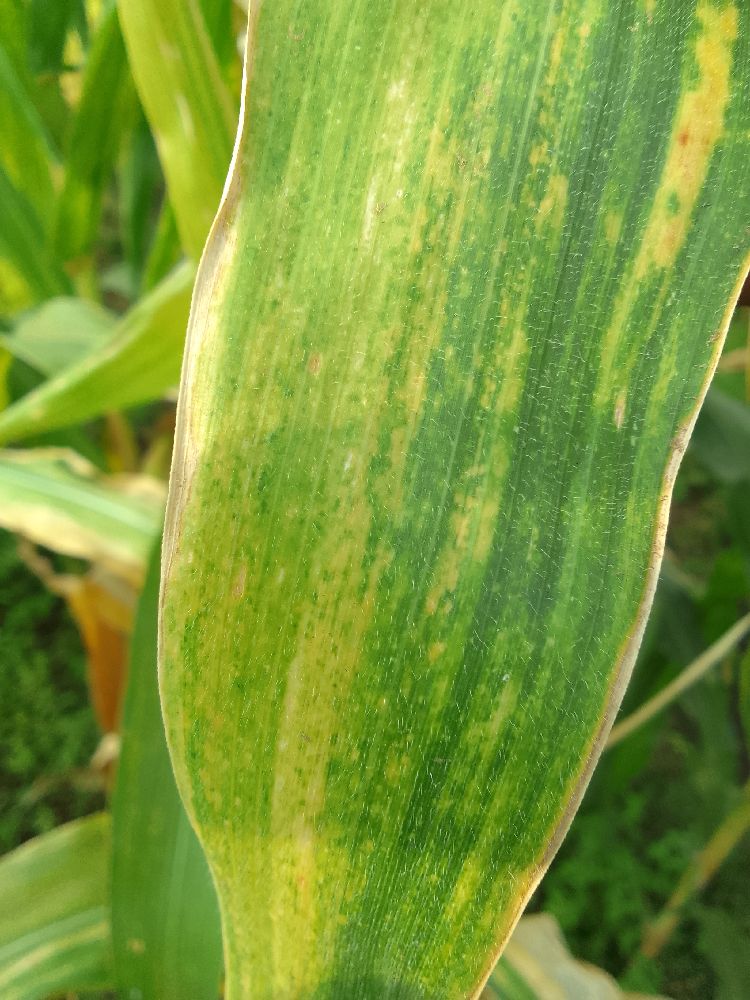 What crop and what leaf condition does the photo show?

maize, maize lethal necrosis
